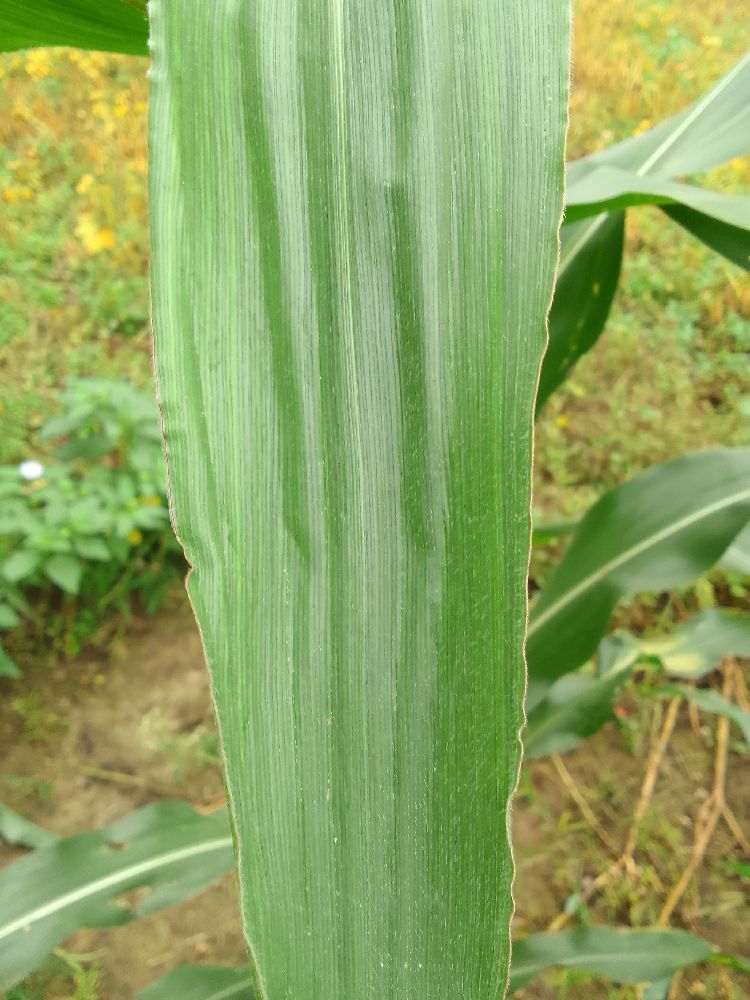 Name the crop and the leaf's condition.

maize, healthy
